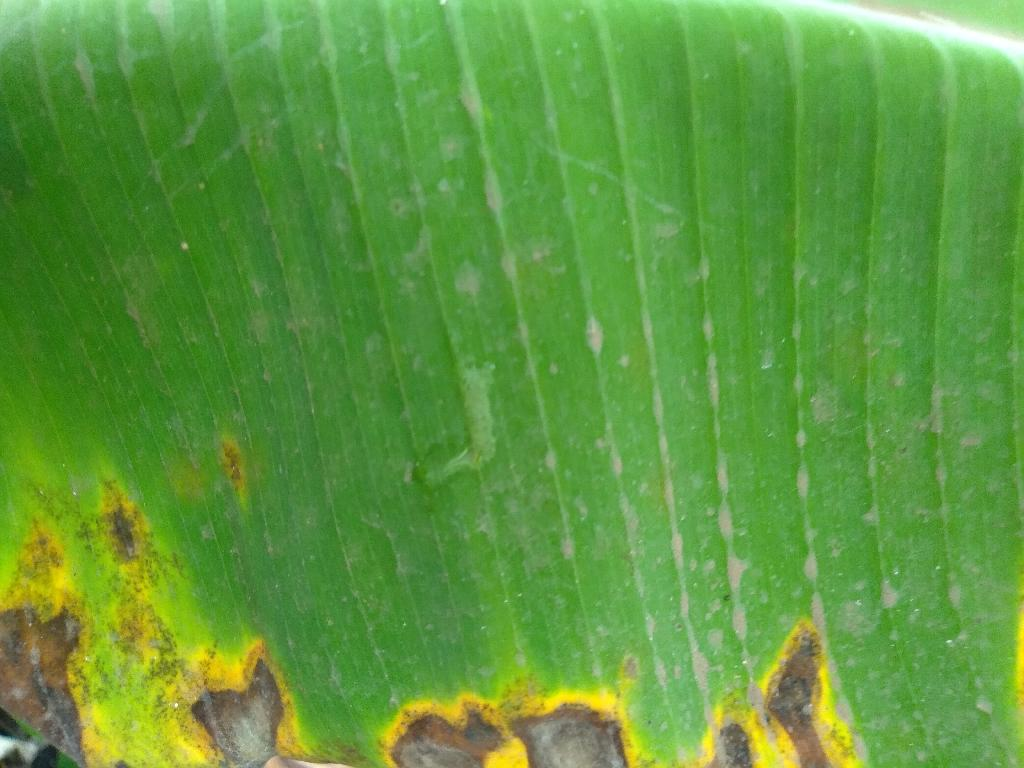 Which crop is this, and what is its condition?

banana, black sigatoka
